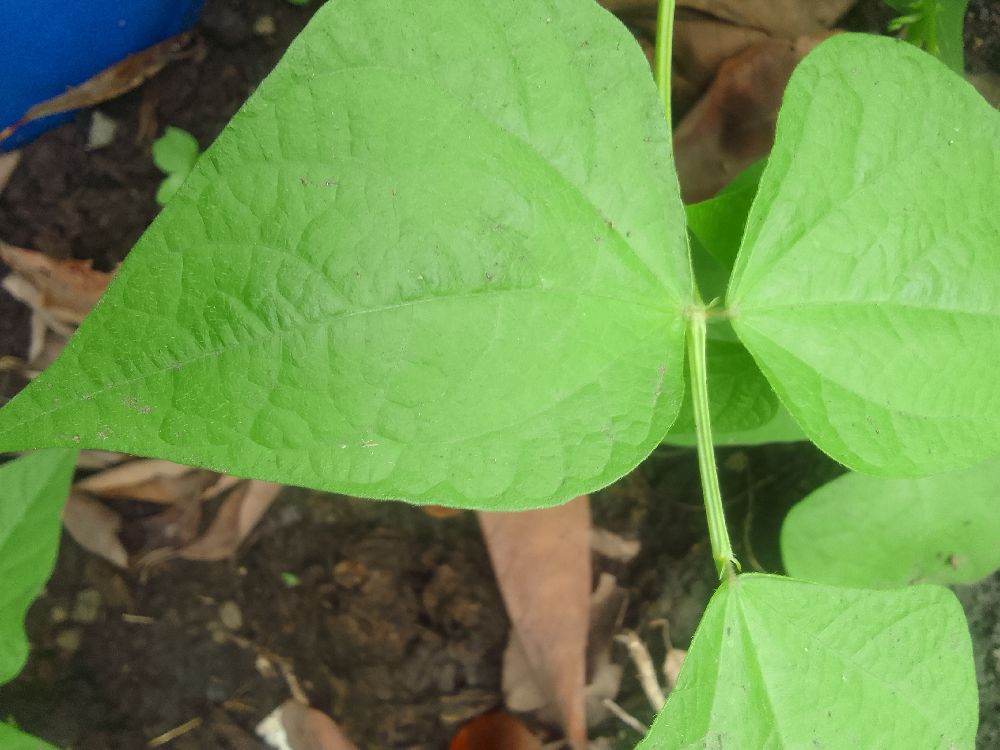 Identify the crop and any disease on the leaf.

common bean, healthy
